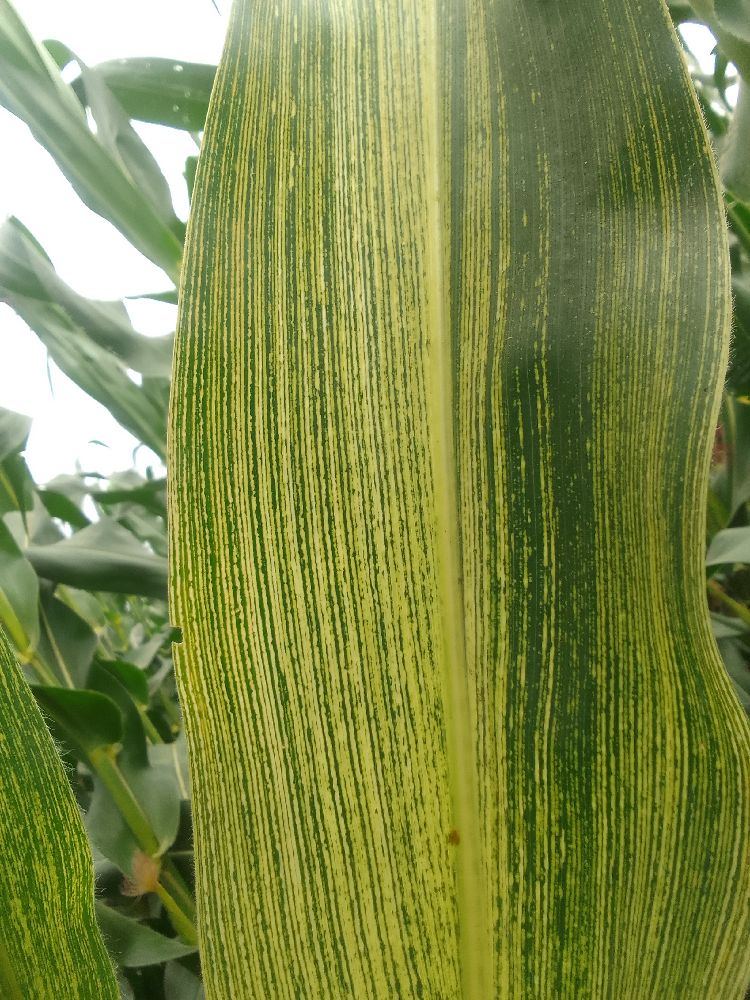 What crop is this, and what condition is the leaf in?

maize, maize streak virus
